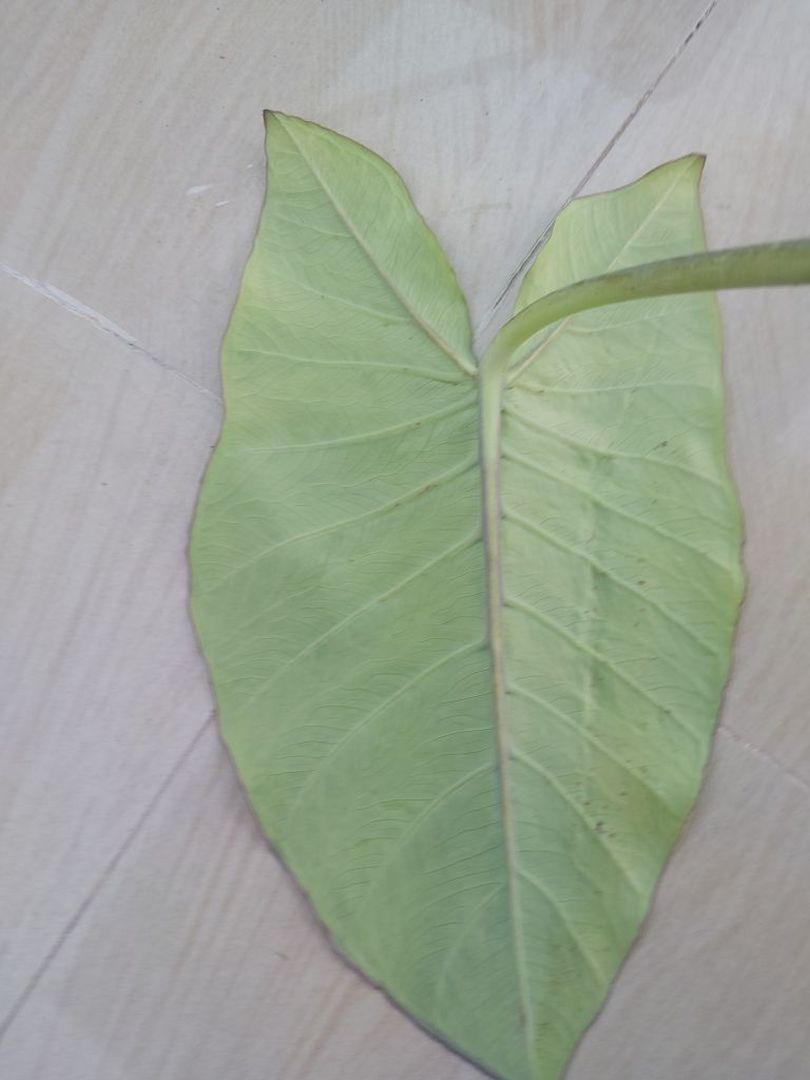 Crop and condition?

taro, mosaic
